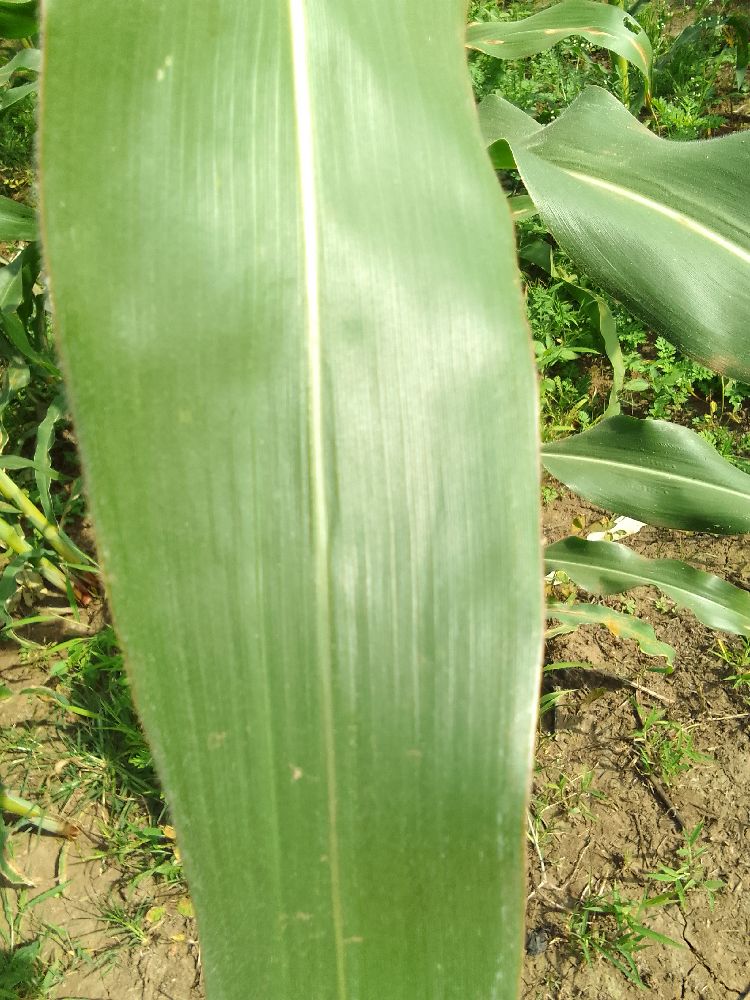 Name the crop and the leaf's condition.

maize, healthy
